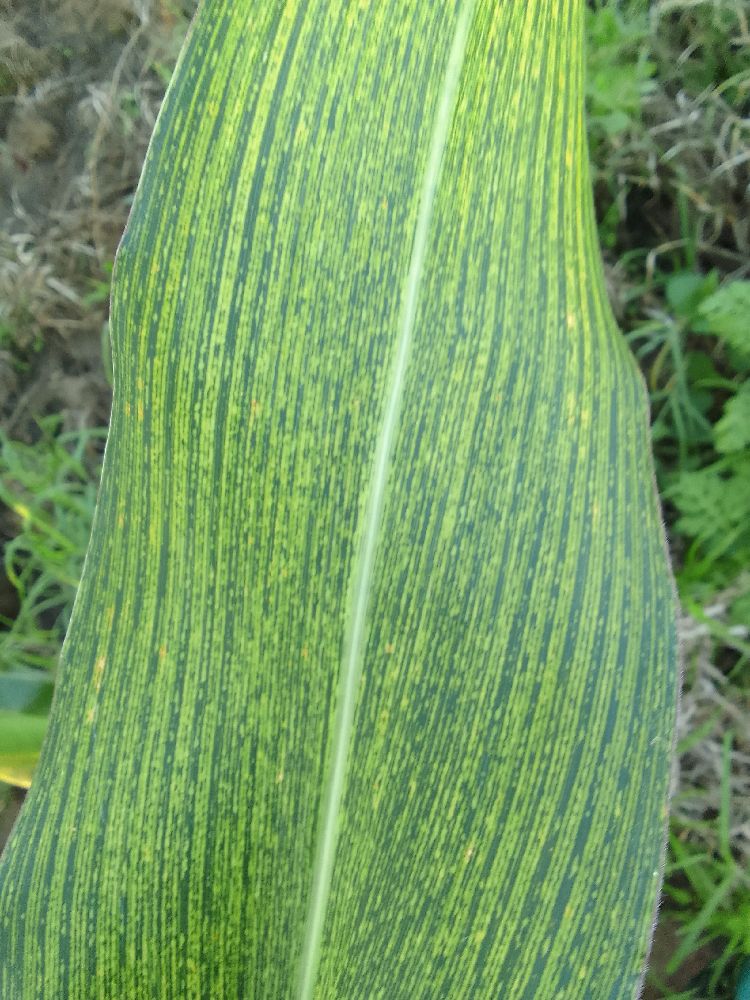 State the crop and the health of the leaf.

maize, maize streak virus
